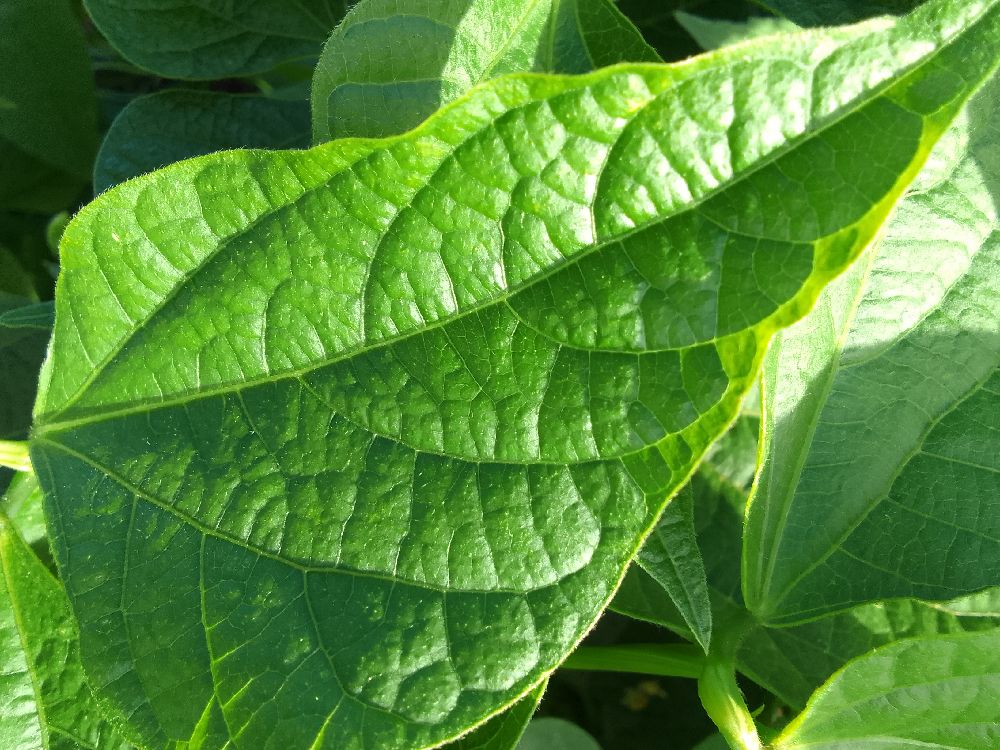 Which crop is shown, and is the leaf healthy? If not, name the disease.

common bean, healthy
